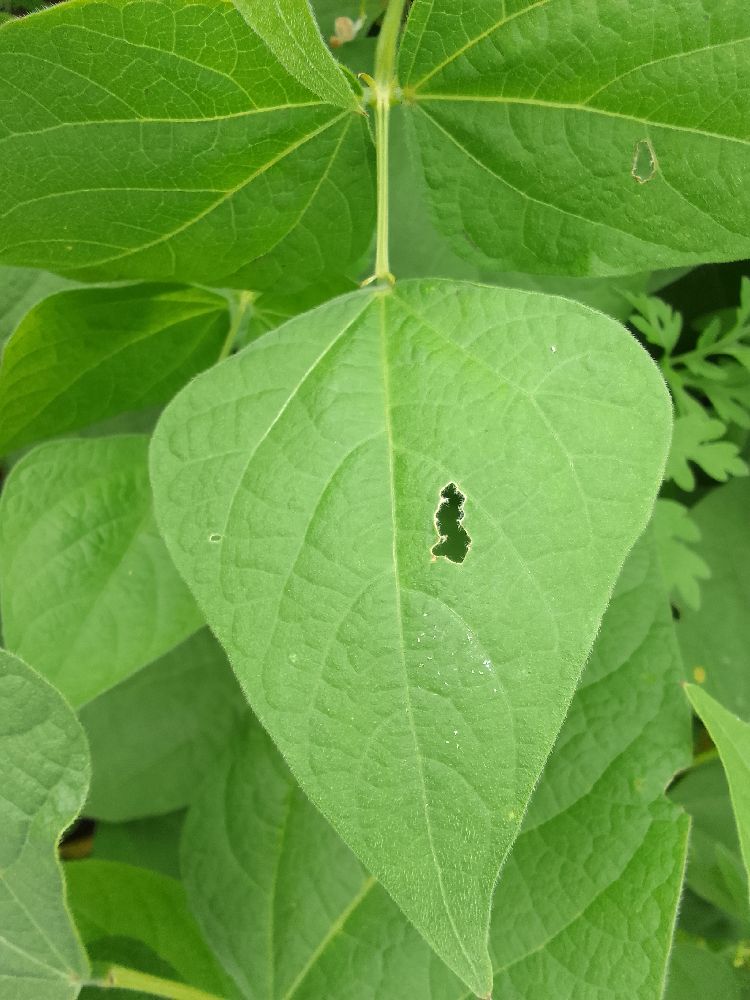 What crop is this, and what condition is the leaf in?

common bean, healthy
